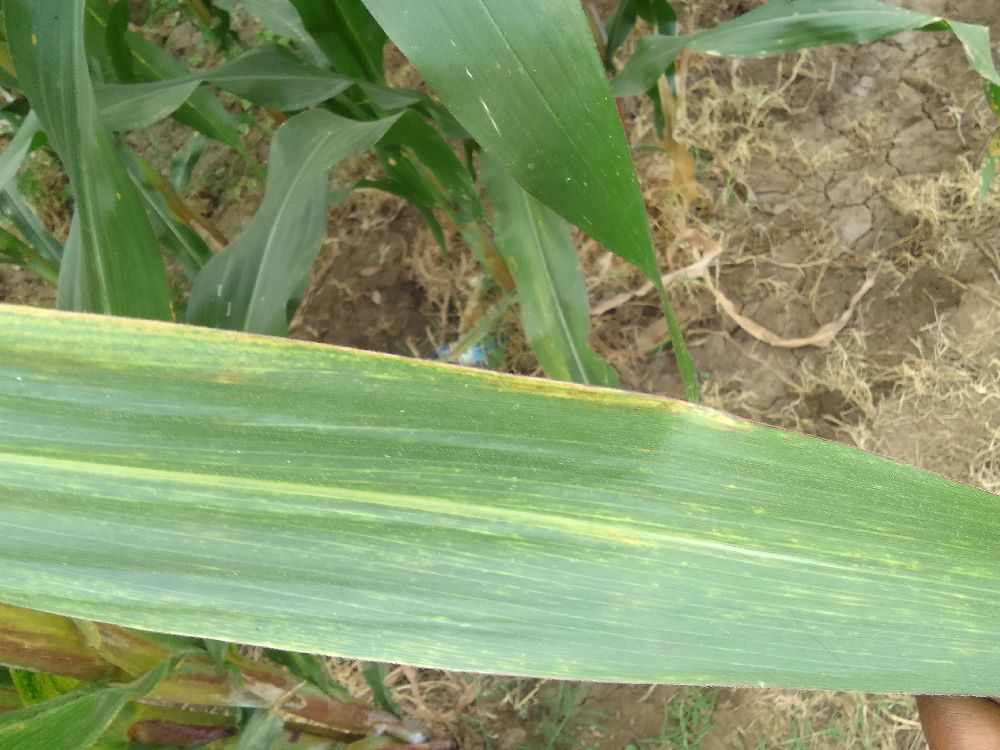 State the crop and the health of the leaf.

maize, maize lethal necrosis
